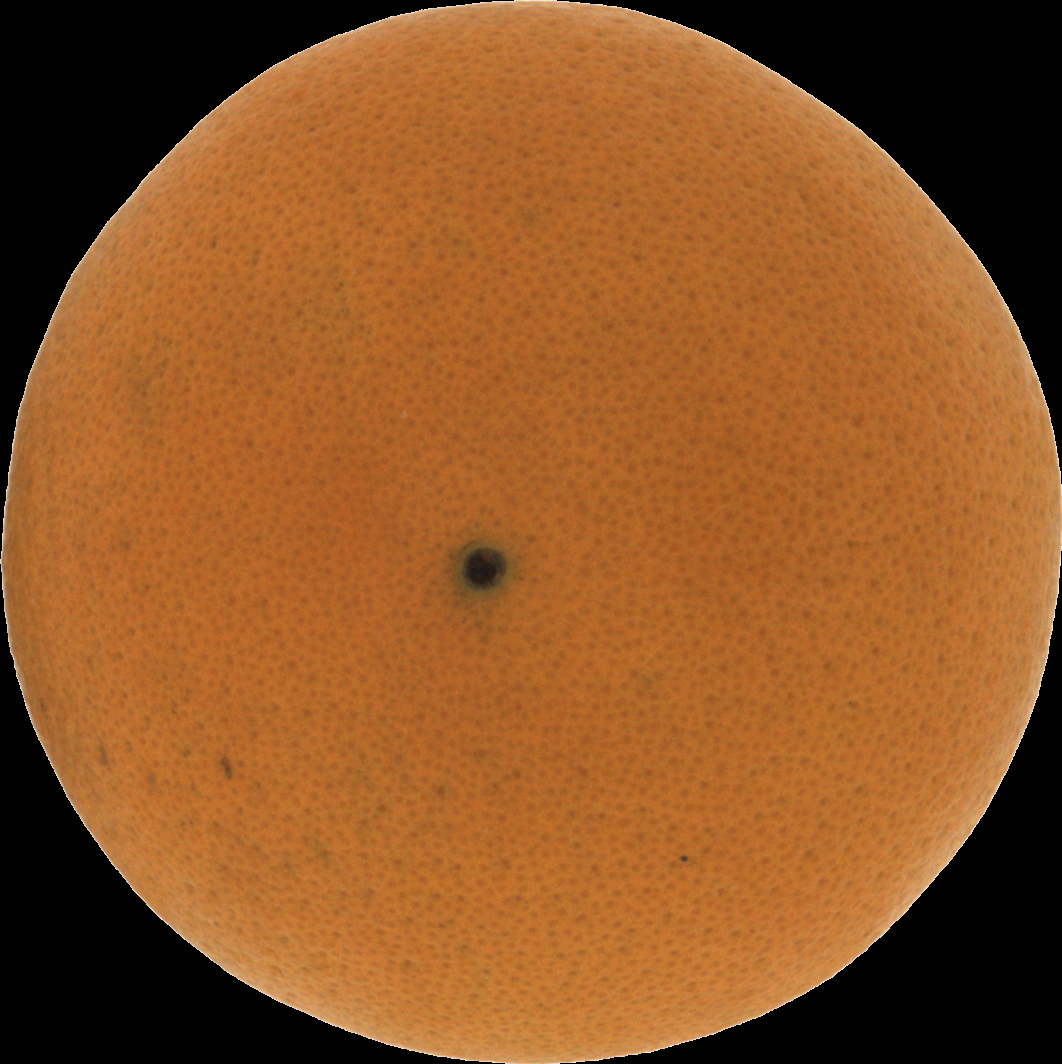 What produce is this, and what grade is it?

orange, good
